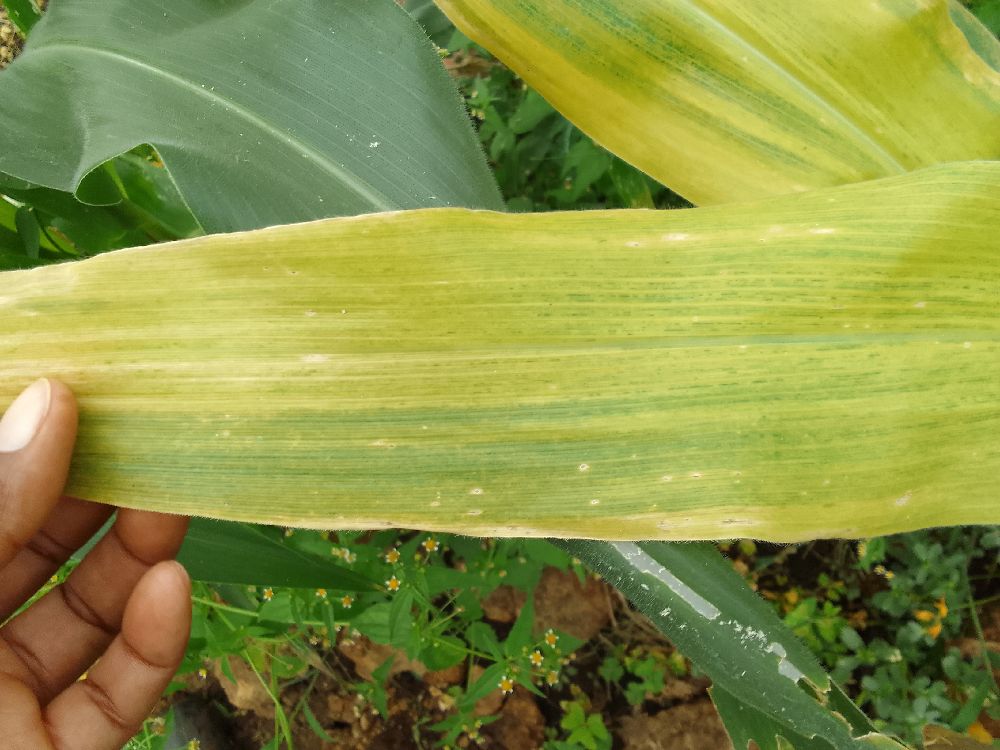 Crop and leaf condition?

maize, maize lethal necrosis
